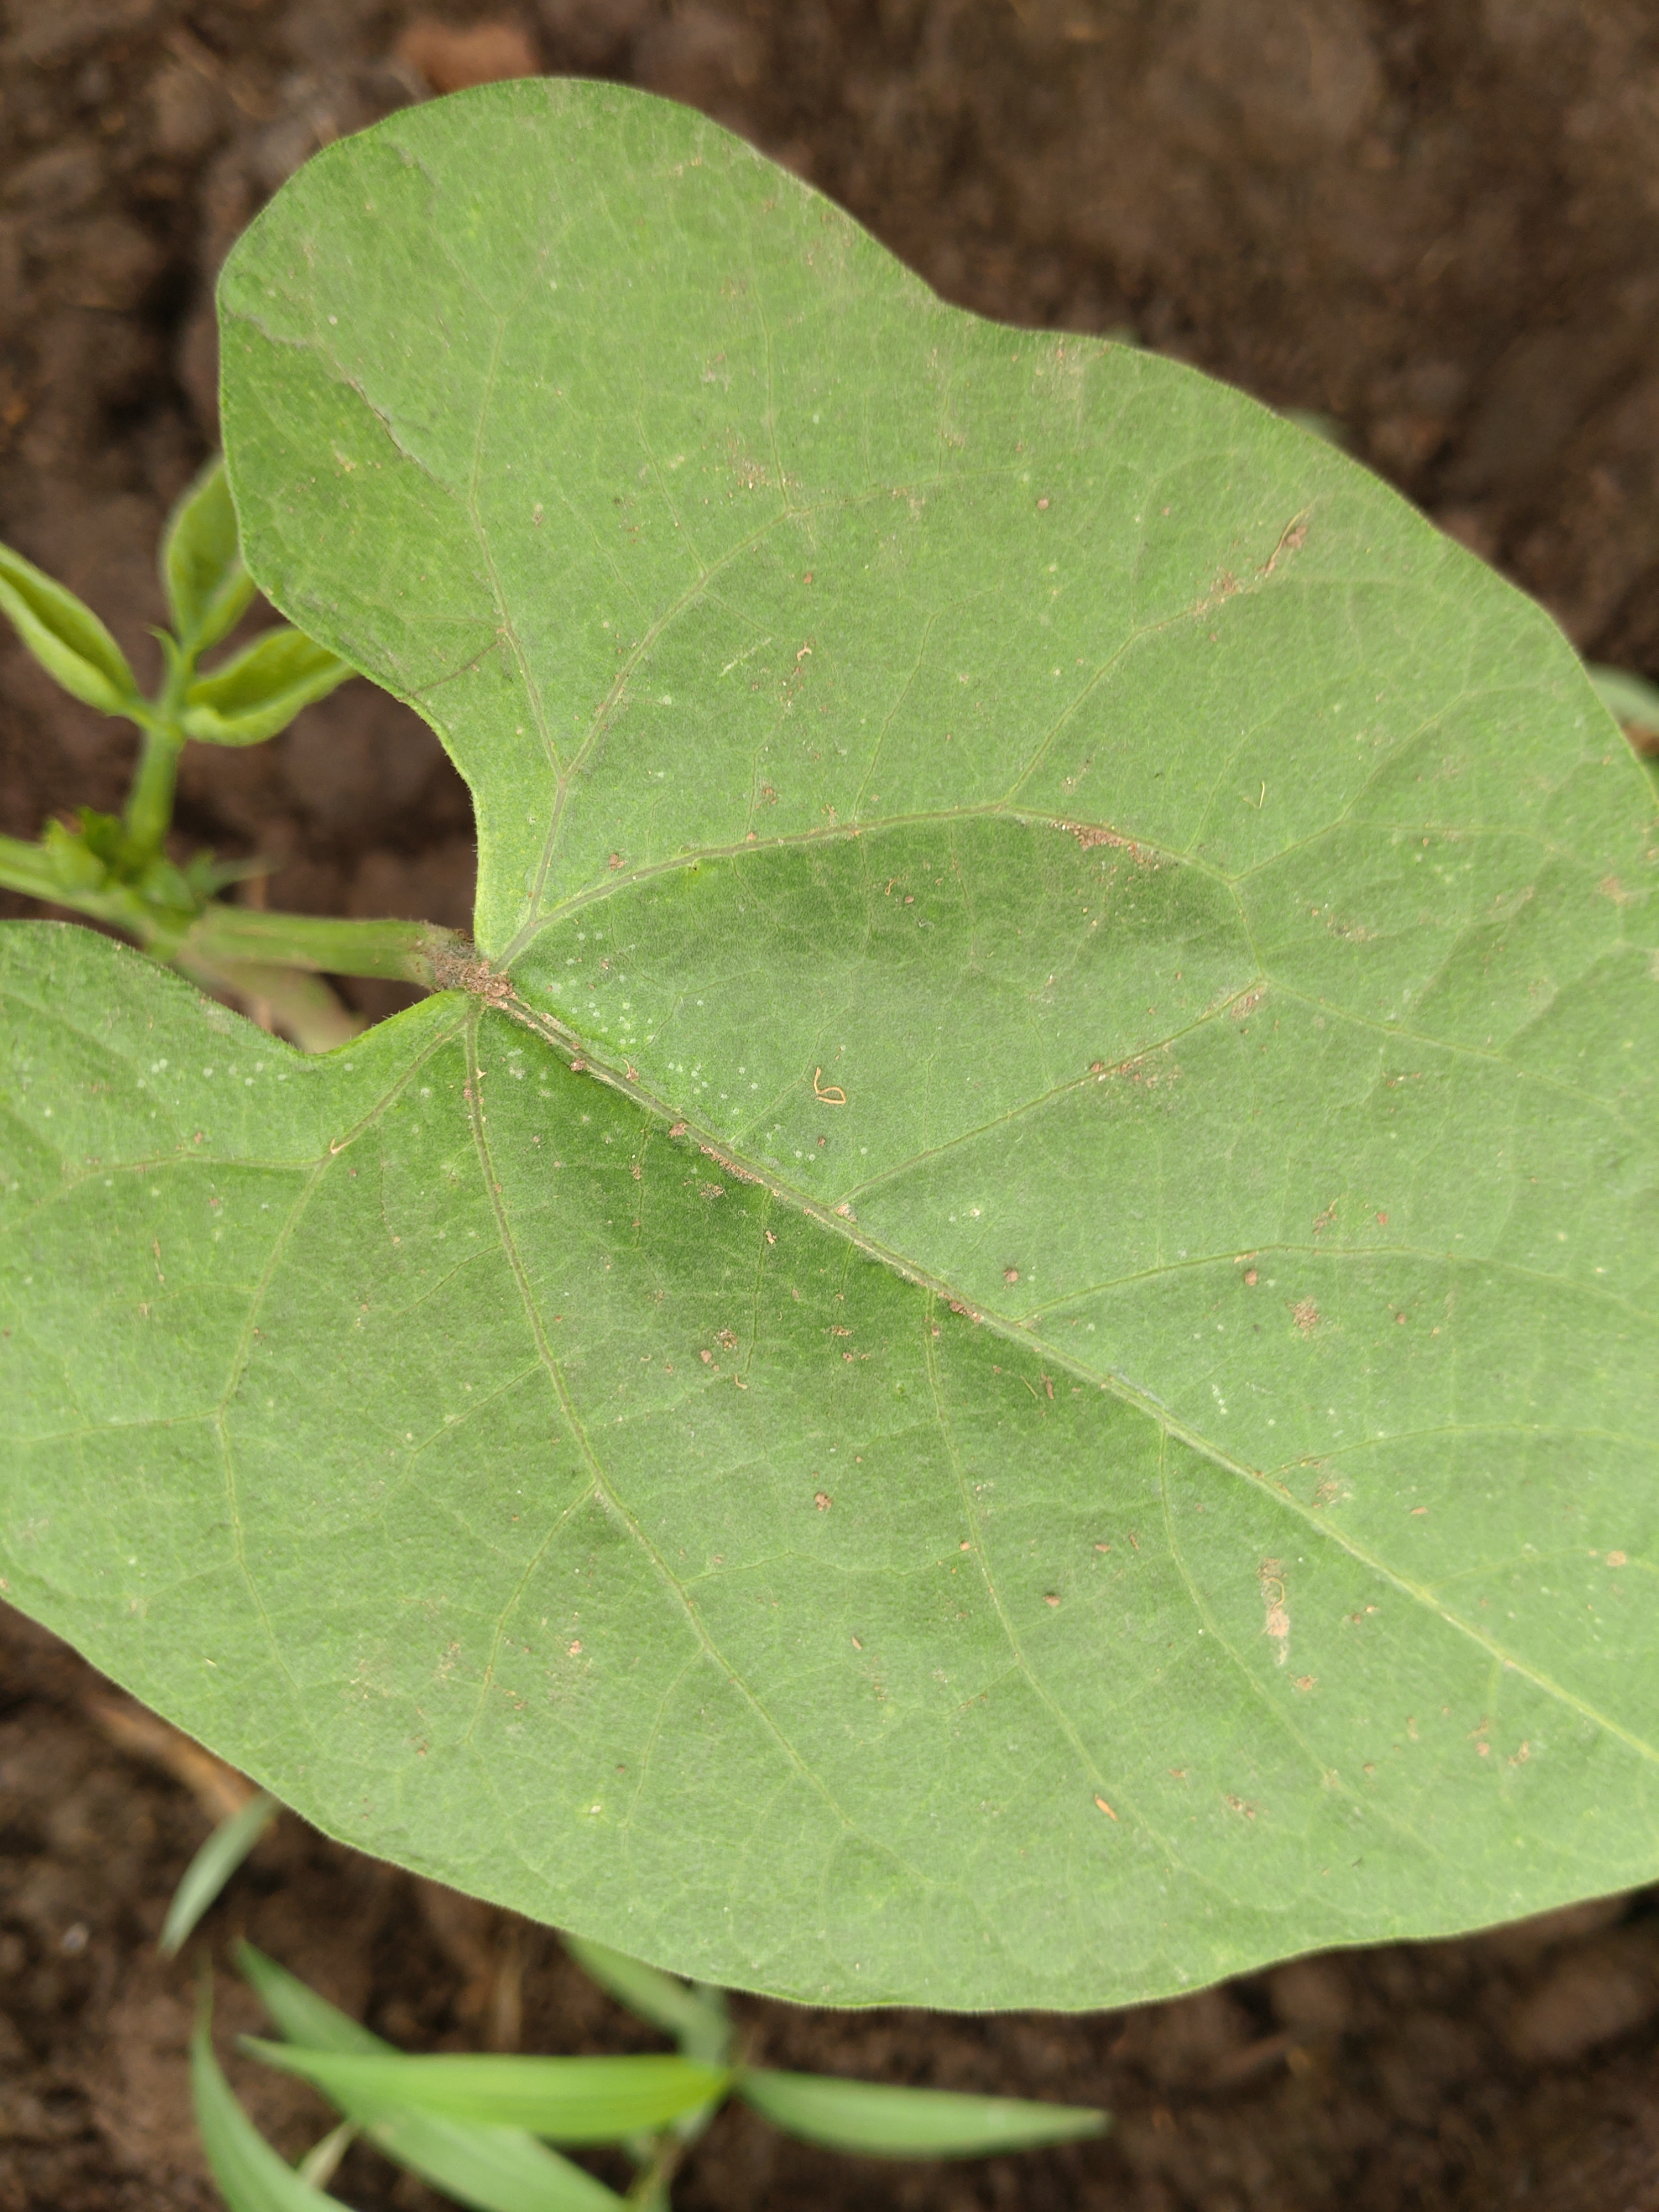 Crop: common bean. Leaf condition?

healthy
